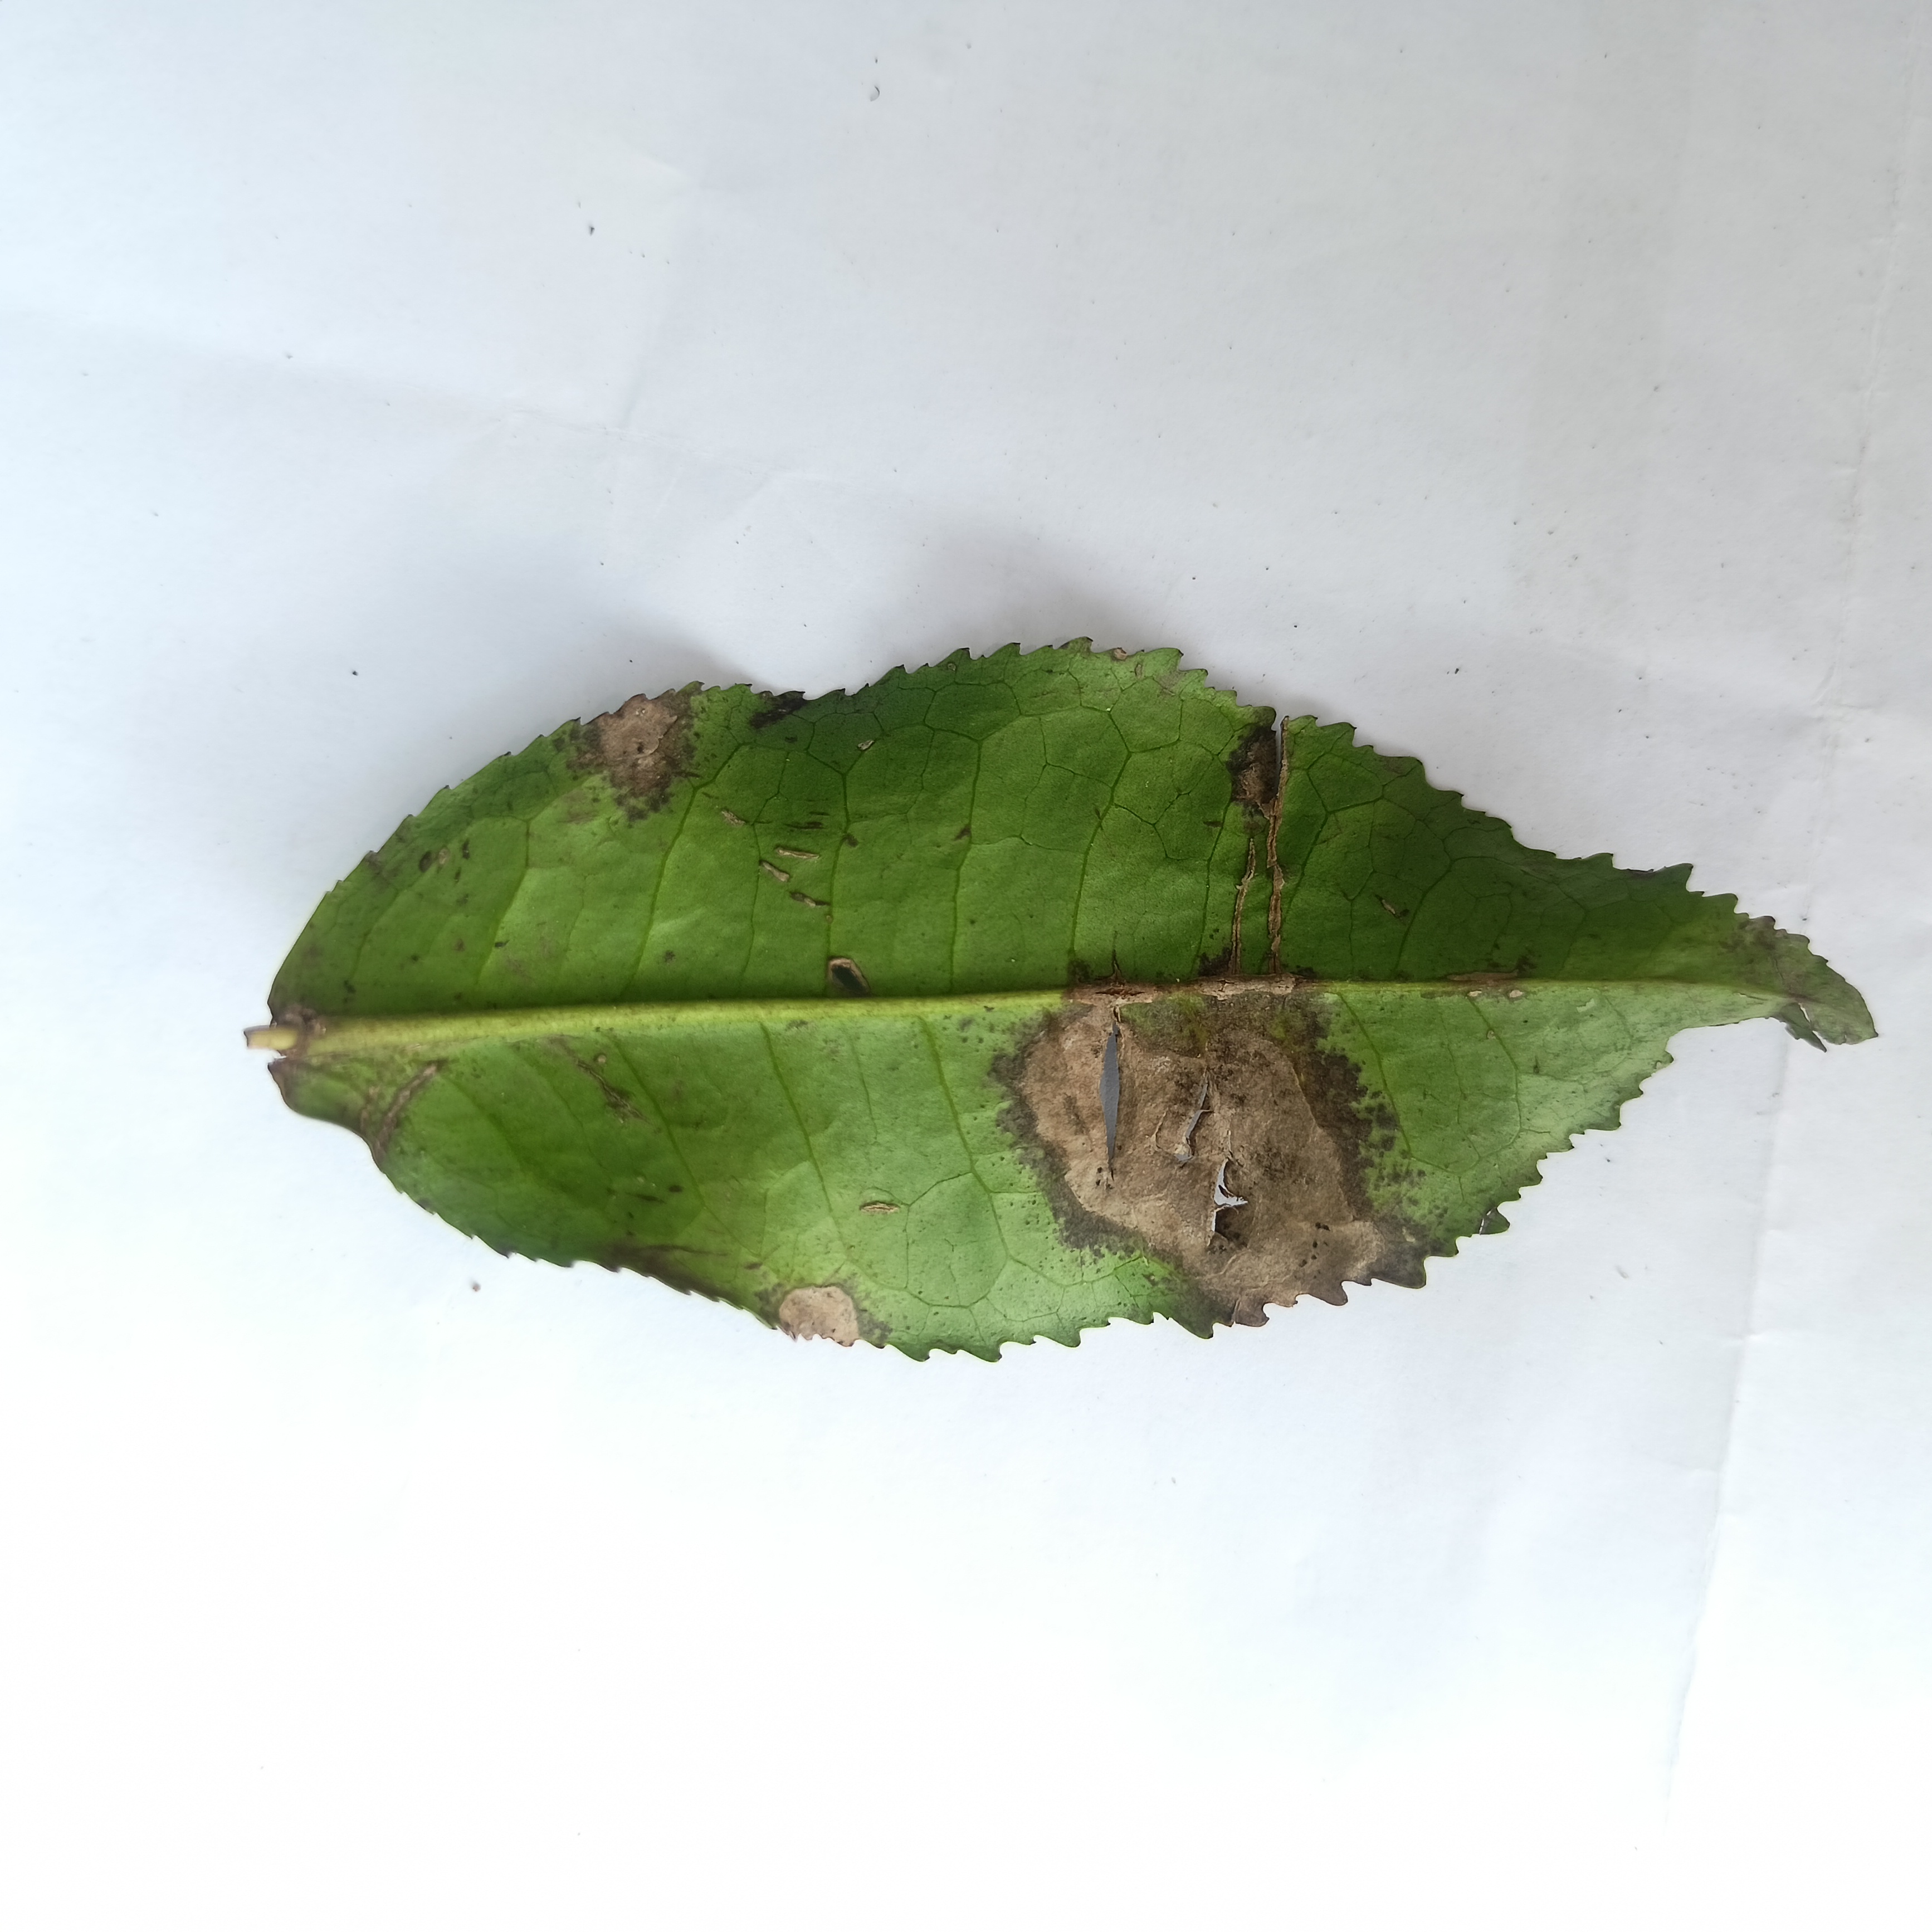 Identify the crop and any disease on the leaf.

tea, brown blight
